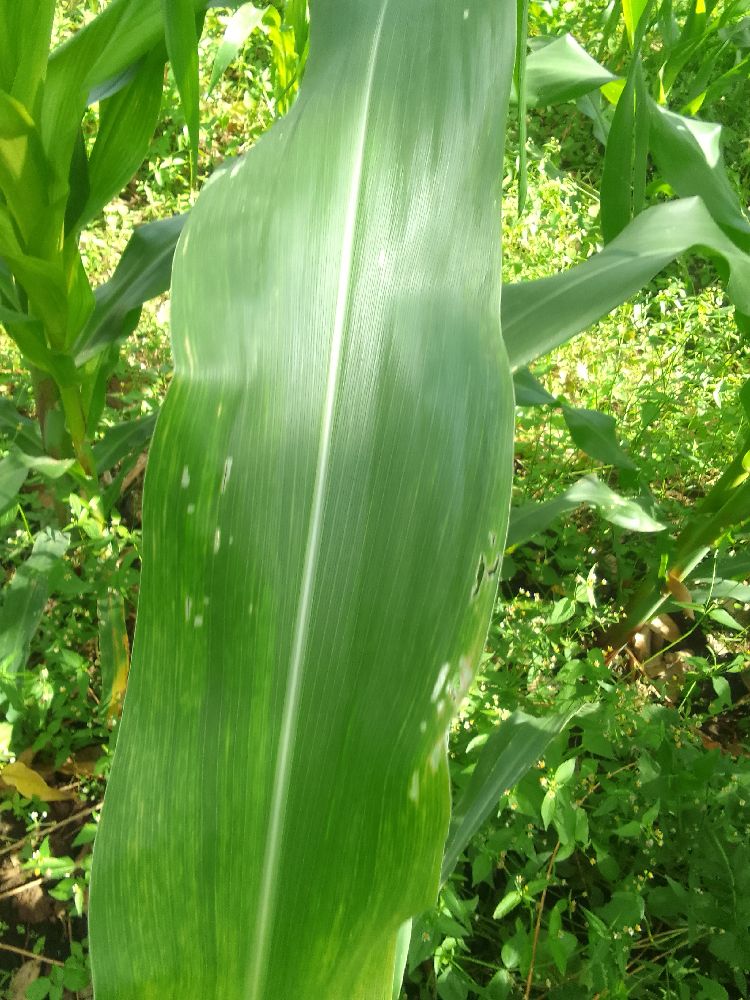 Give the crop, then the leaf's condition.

maize, maize lethal necrosis
